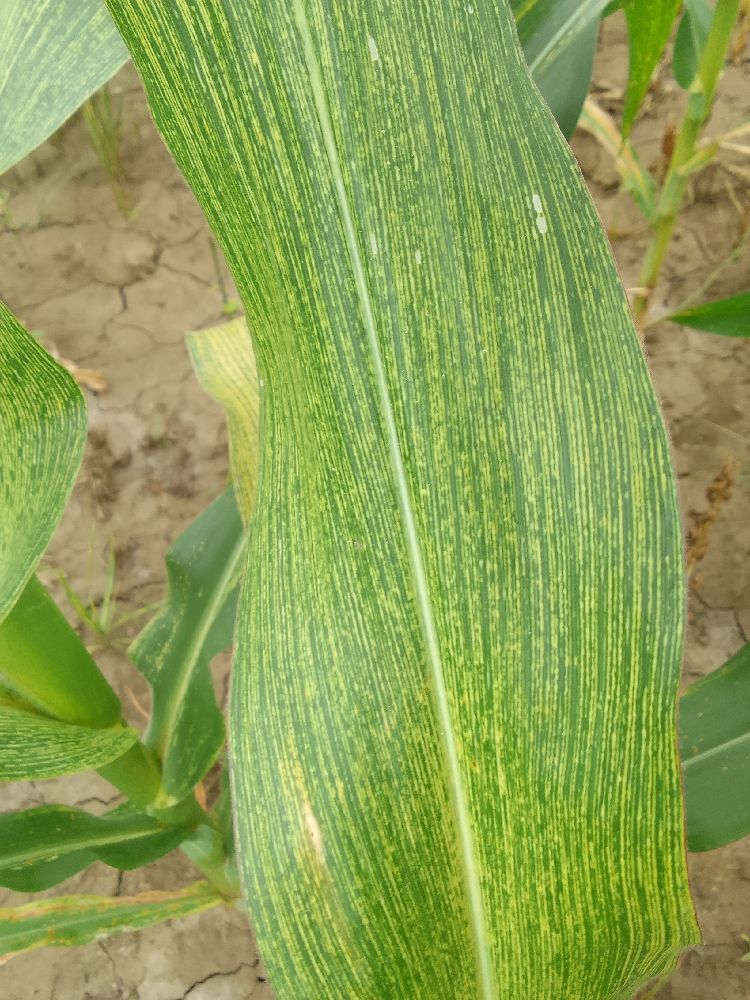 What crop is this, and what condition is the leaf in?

maize, maize streak virus
